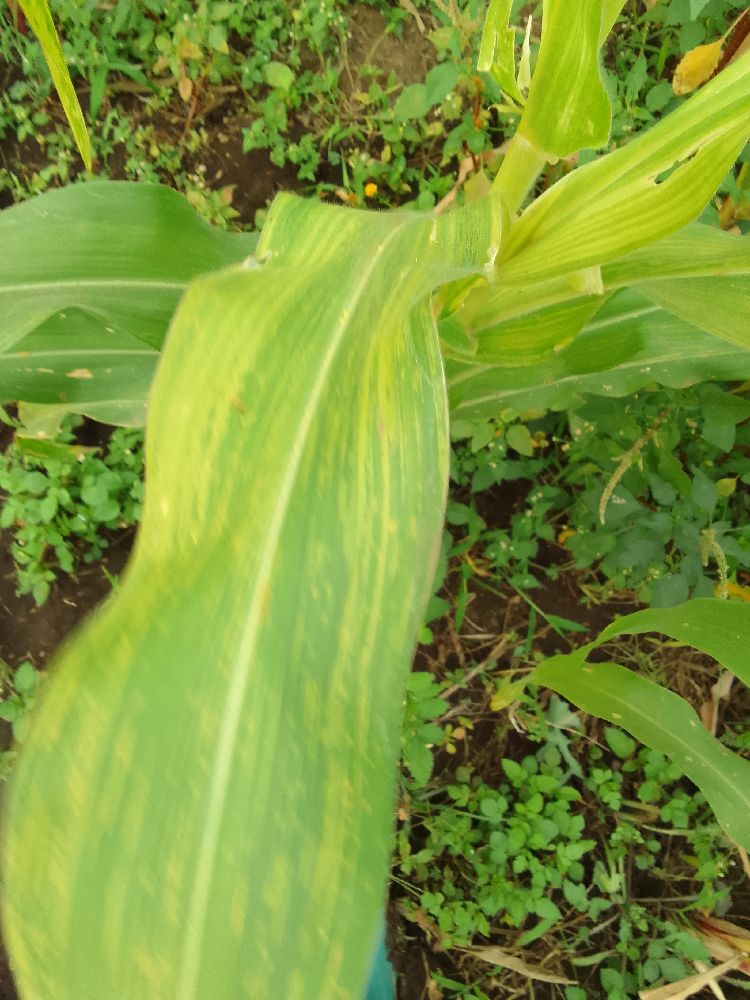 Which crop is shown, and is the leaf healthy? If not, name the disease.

maize, maize lethal necrosis
